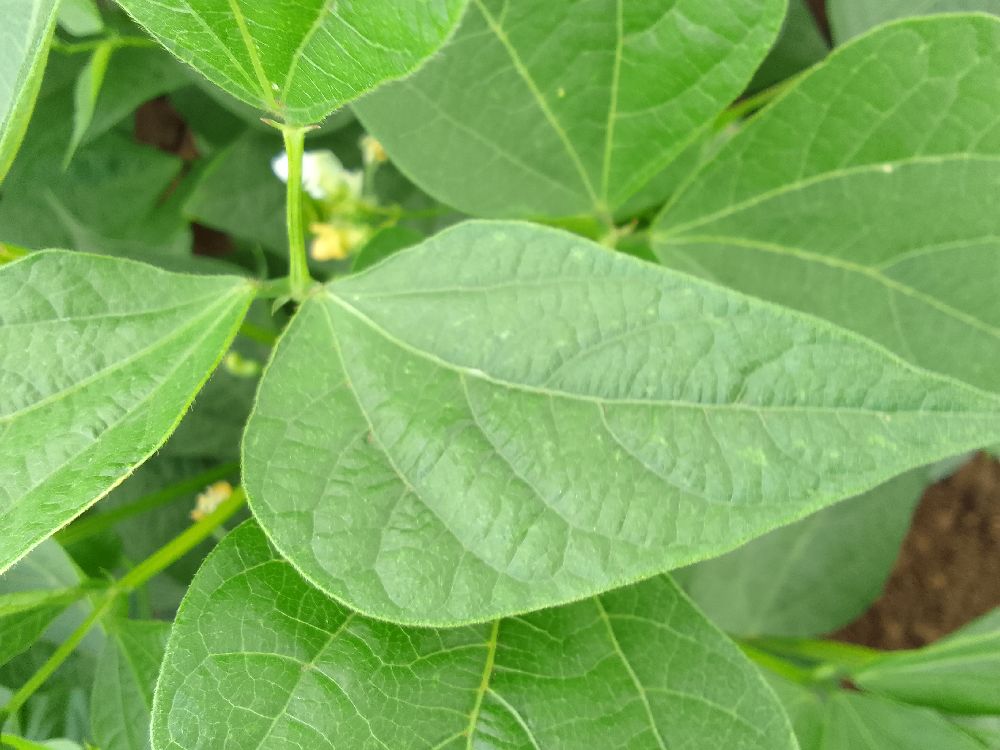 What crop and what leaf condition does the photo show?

common bean, healthy
